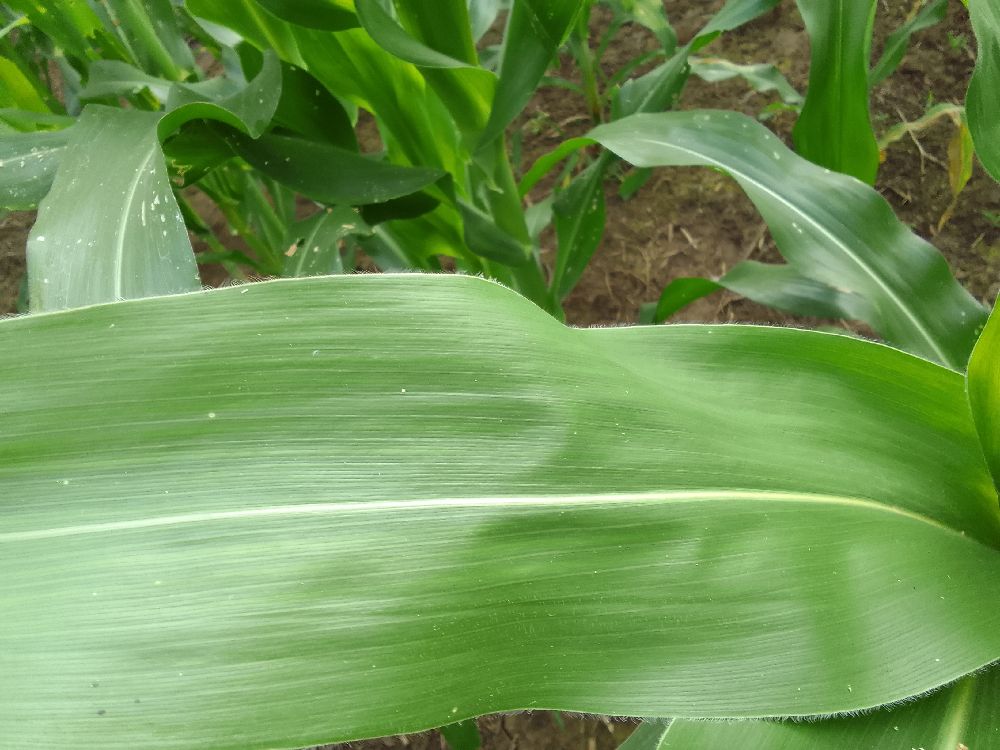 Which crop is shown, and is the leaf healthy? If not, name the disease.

maize, healthy
